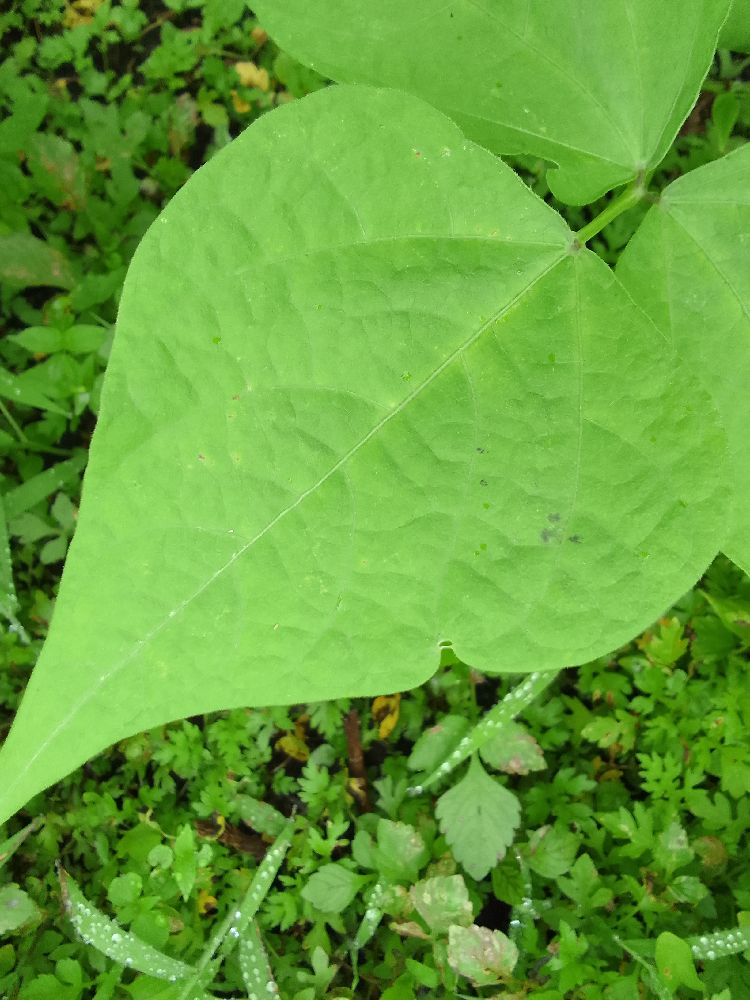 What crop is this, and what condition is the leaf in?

common bean, healthy
